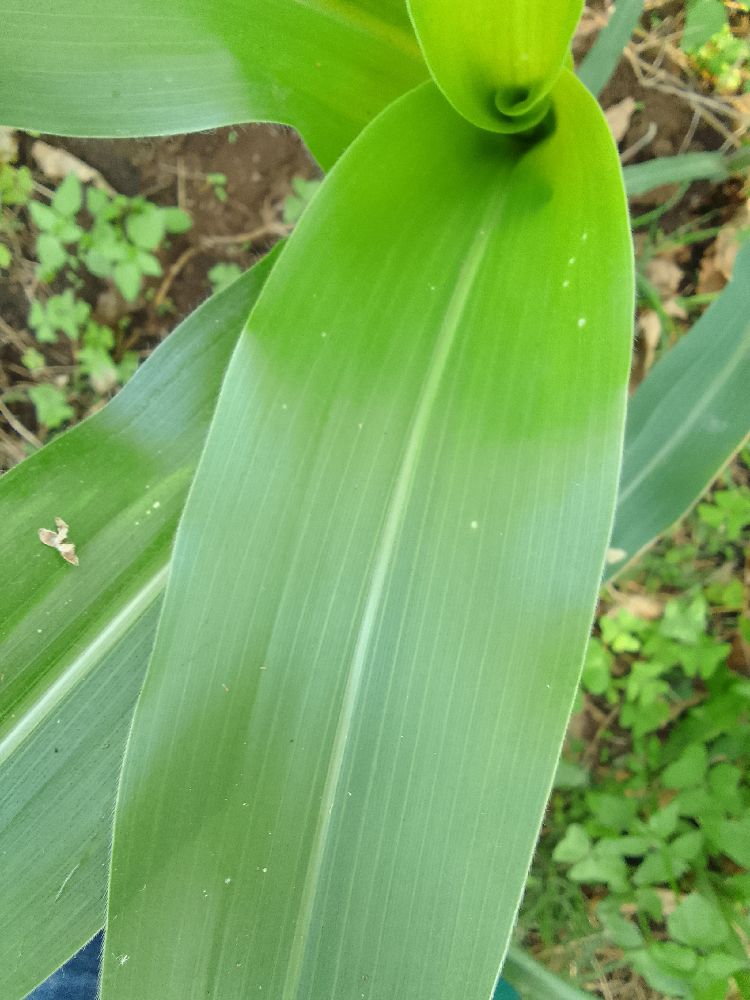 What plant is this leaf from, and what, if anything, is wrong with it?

maize, healthy
